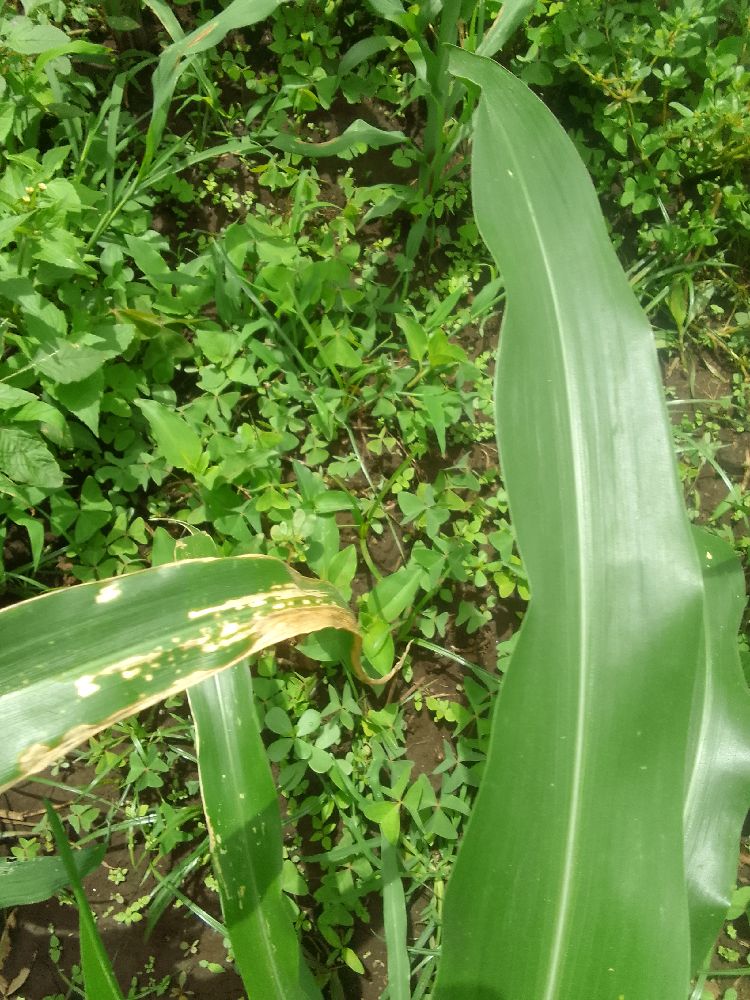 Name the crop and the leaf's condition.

maize, healthy
